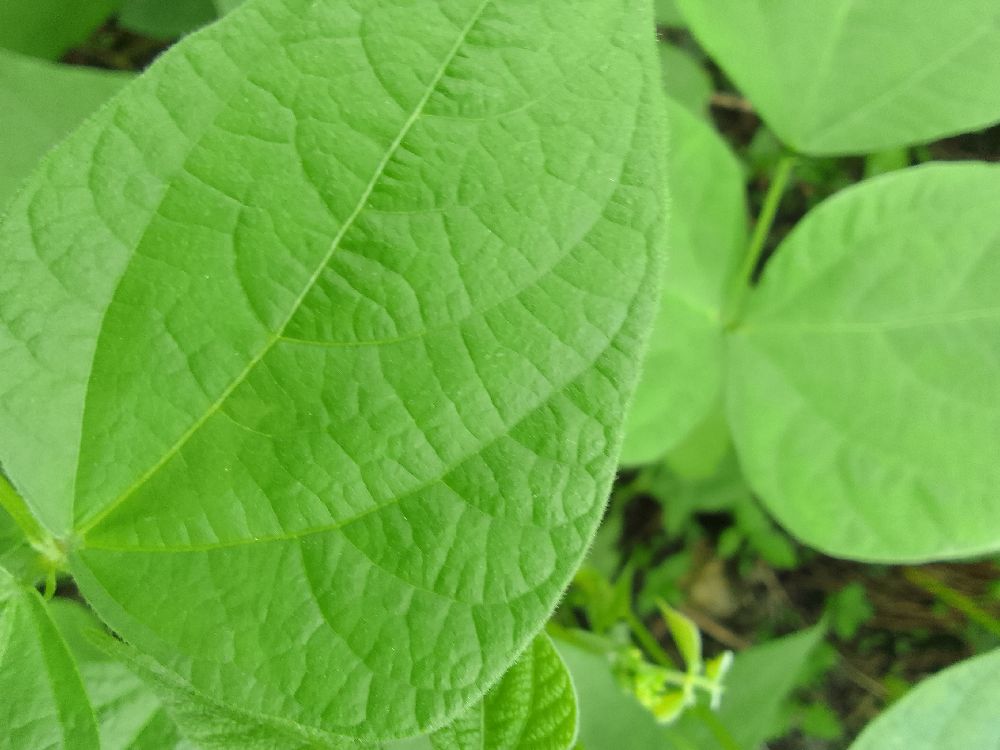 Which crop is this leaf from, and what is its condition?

common bean, healthy
